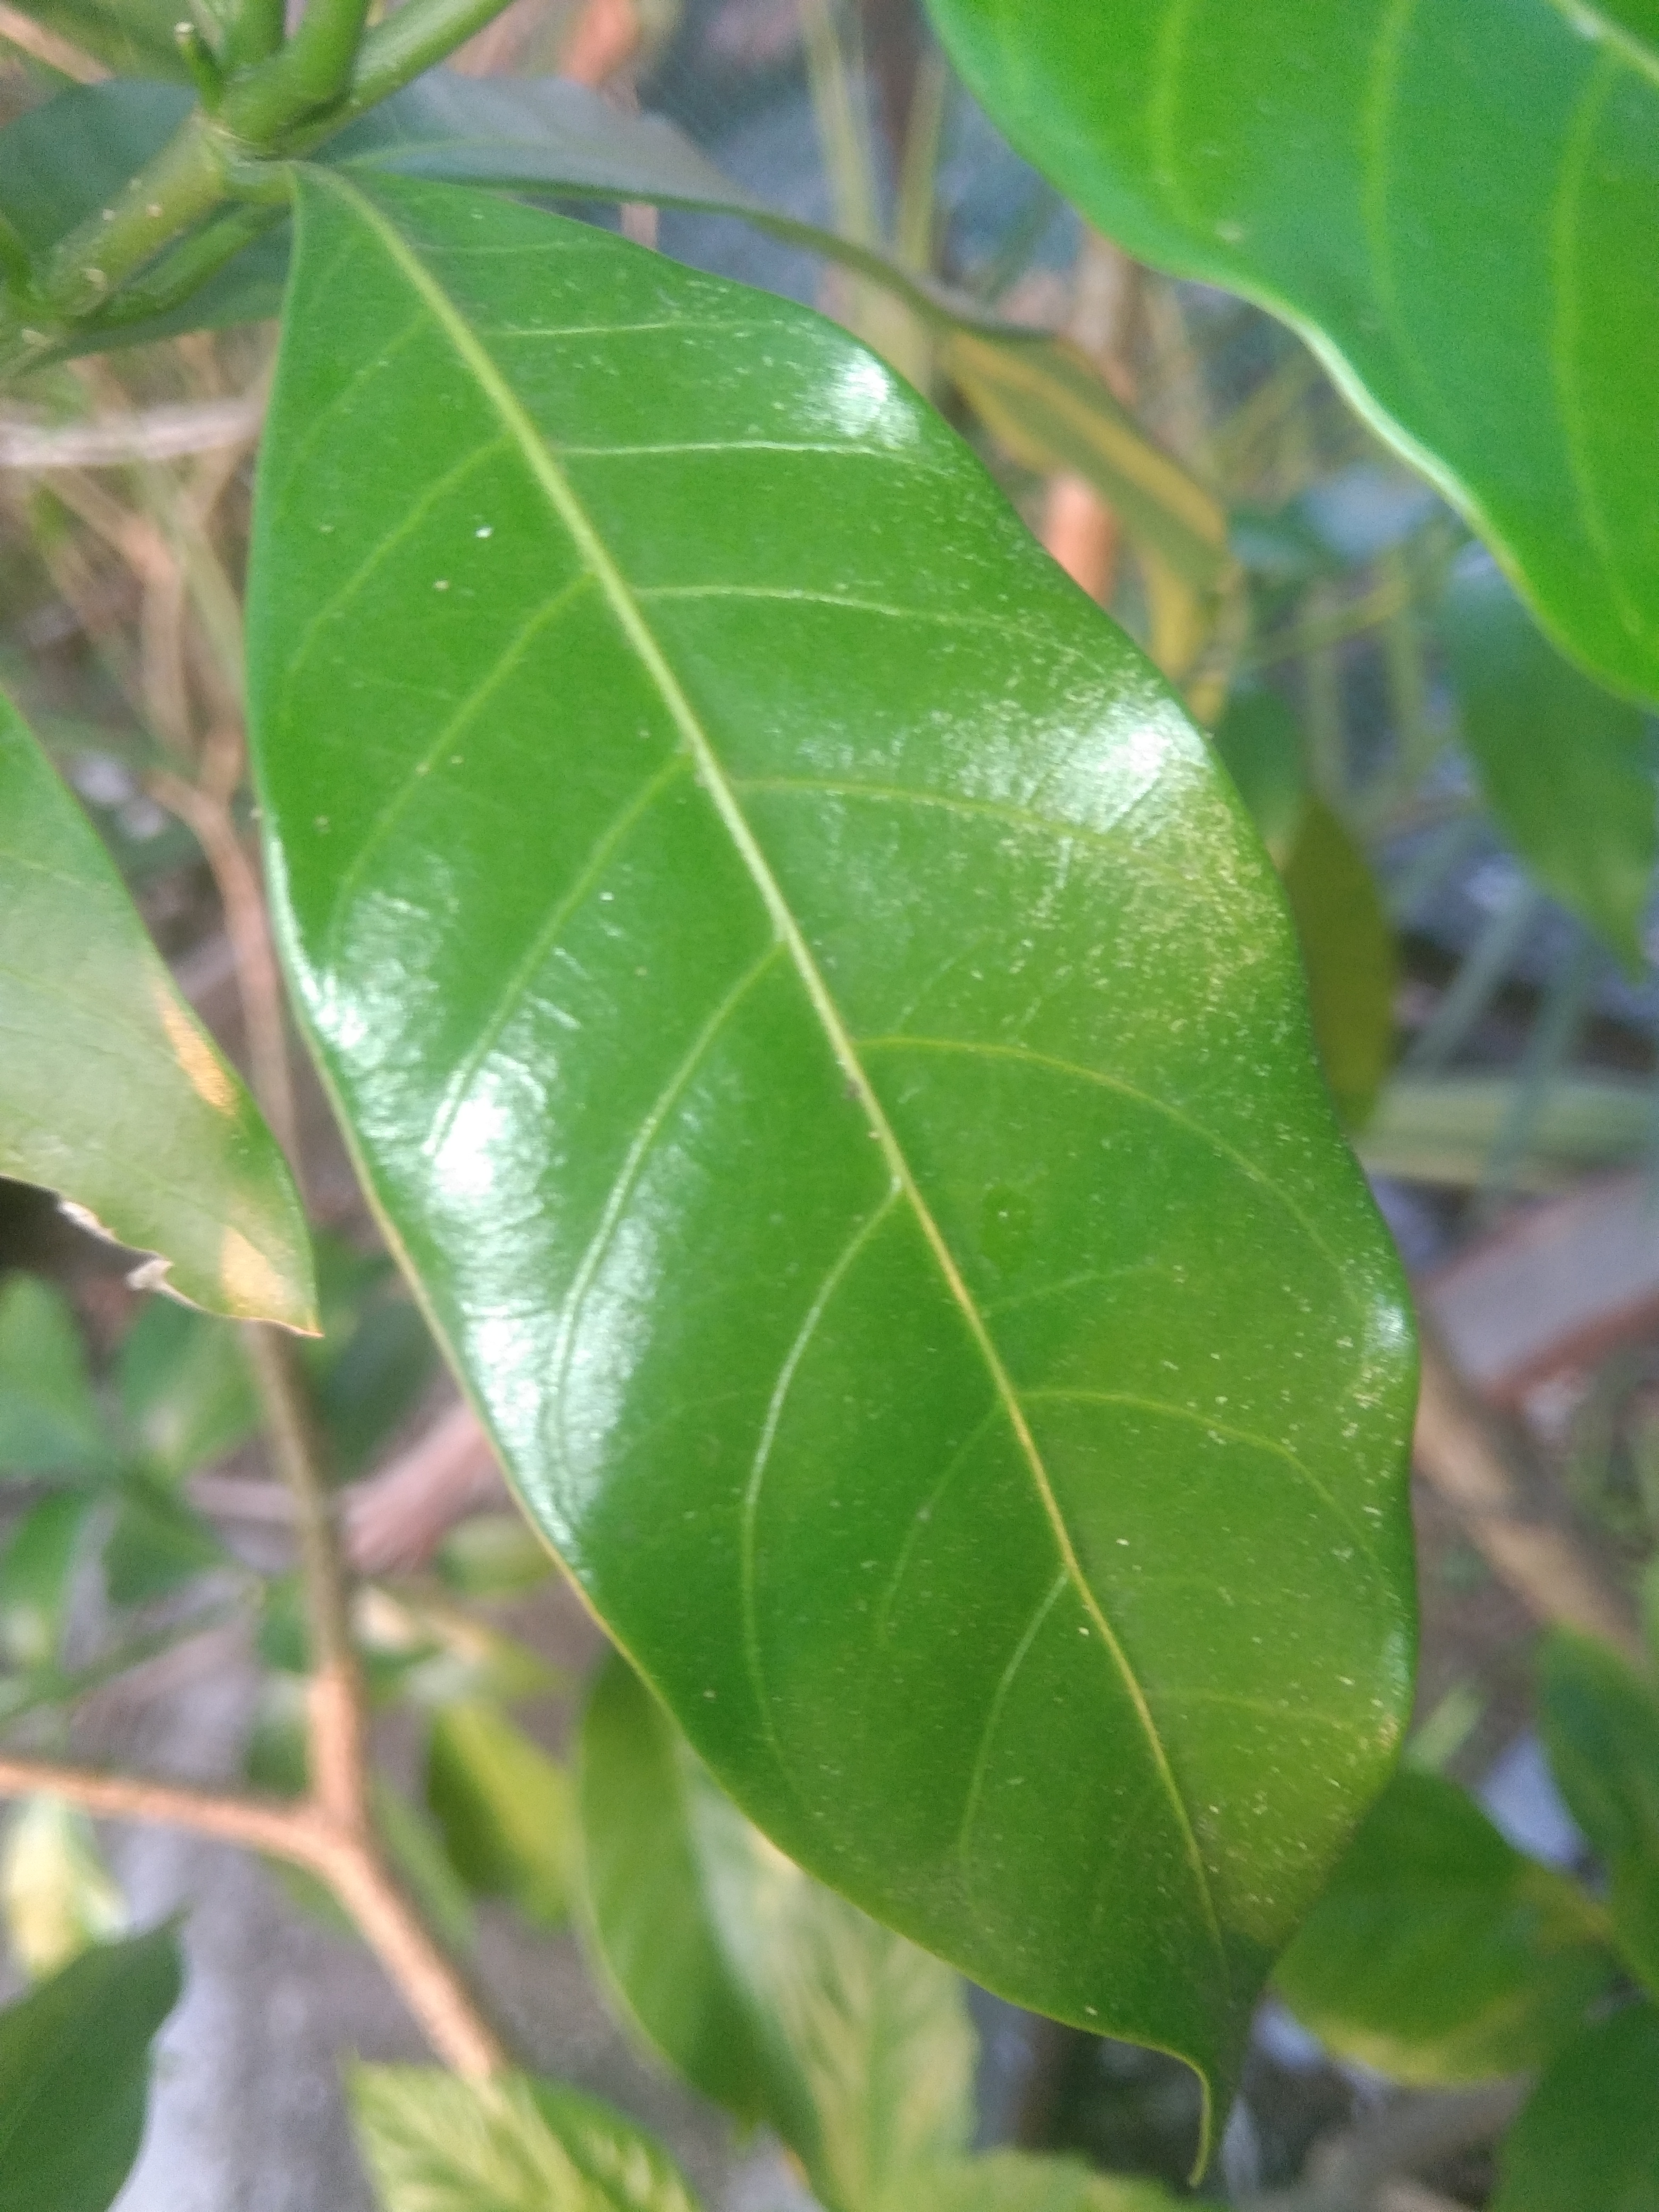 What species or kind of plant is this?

togor
